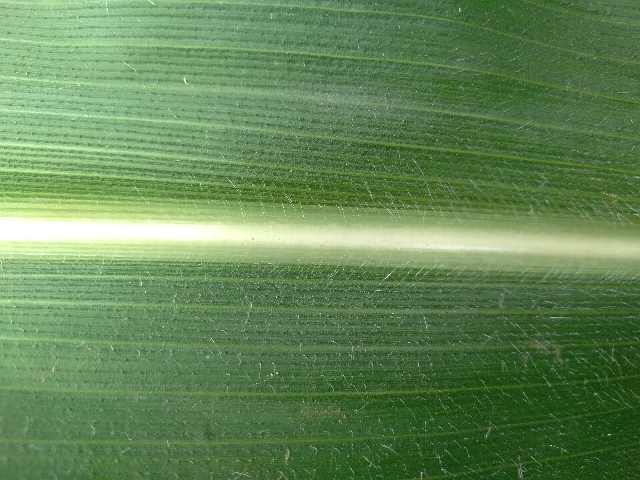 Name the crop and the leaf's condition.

maize, healthy
